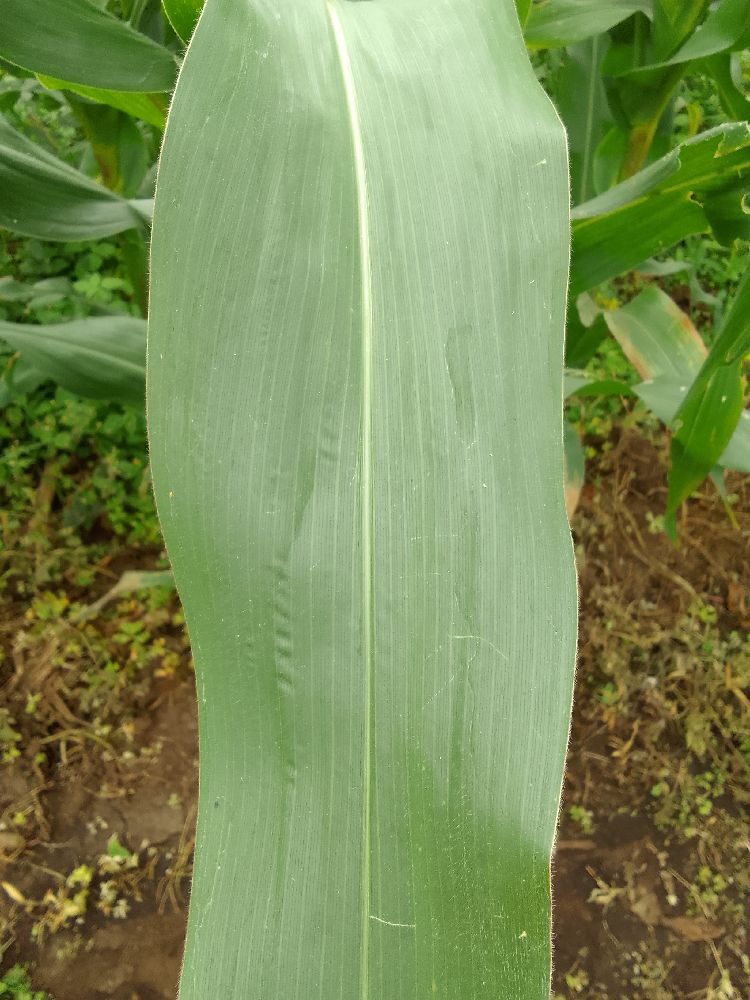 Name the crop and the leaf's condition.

maize, healthy
